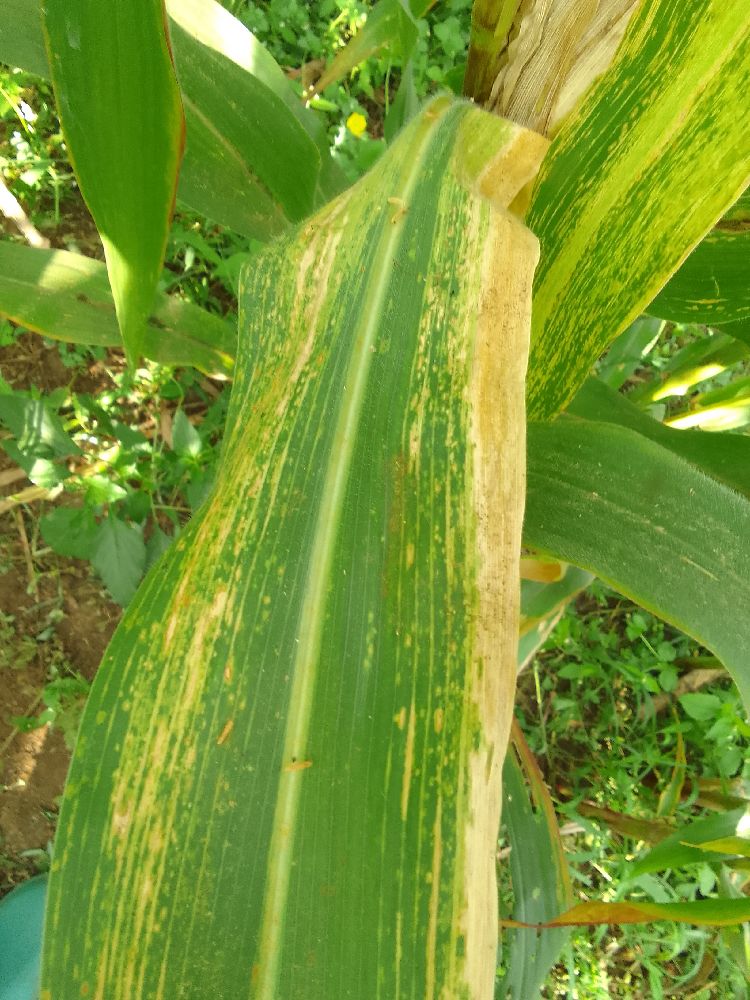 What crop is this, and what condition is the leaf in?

maize, maize lethal necrosis
